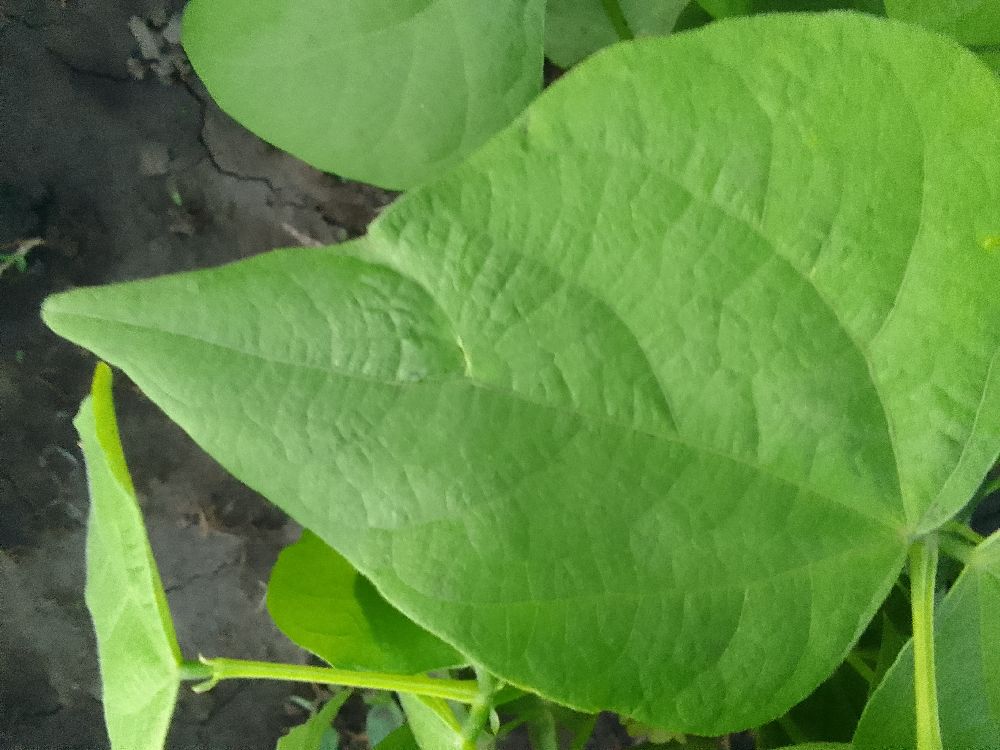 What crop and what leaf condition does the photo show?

common bean, healthy
